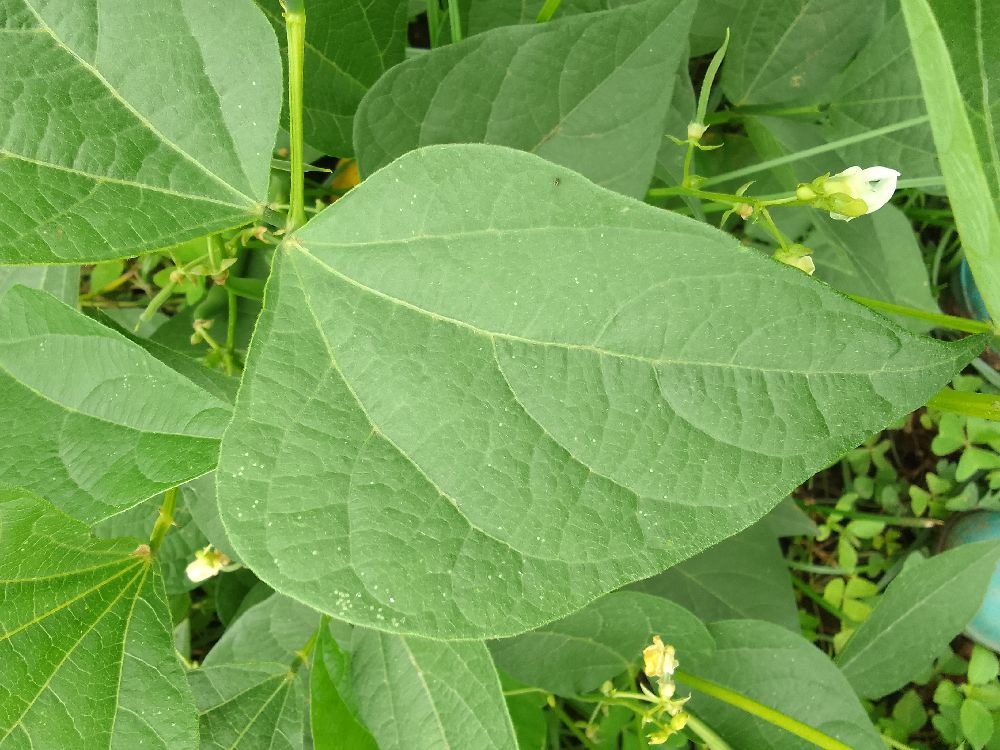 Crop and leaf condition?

common bean, healthy
